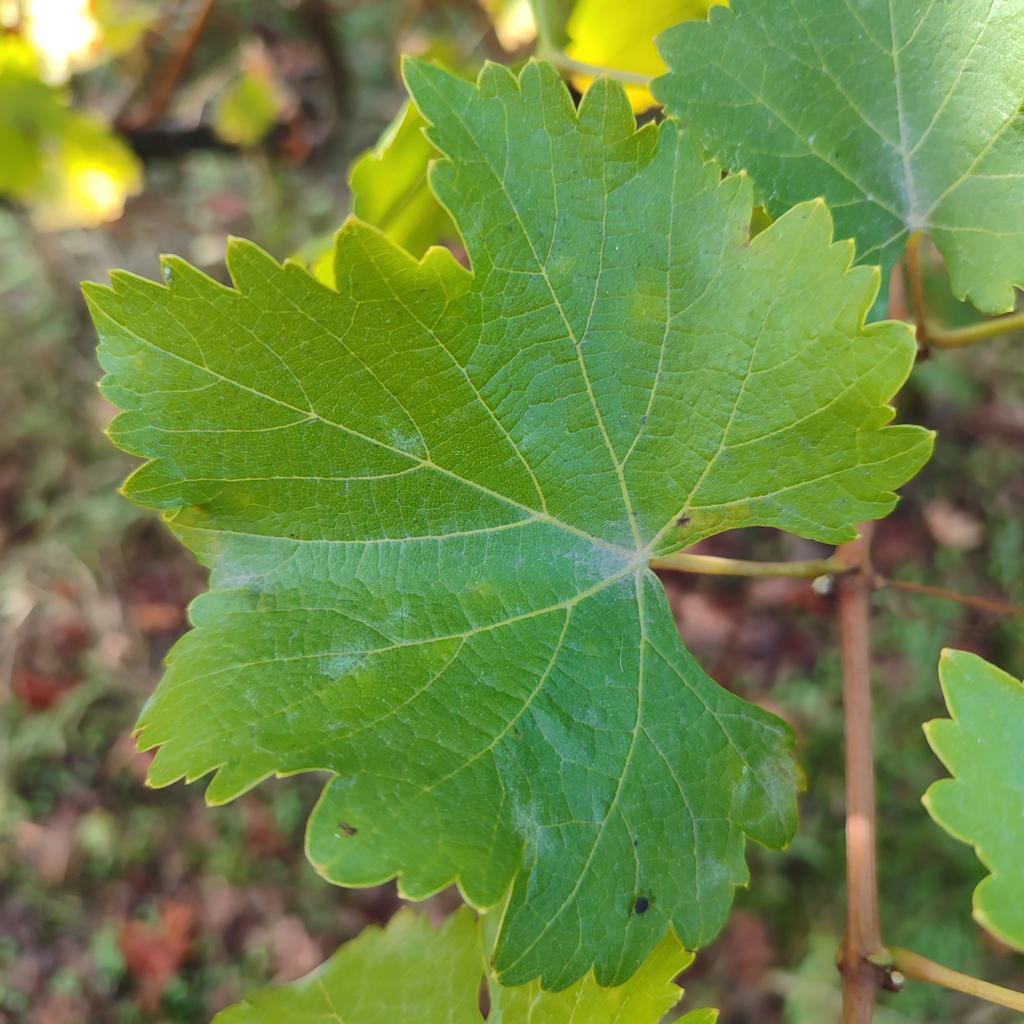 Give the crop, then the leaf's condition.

grapevine, powdery mildew
